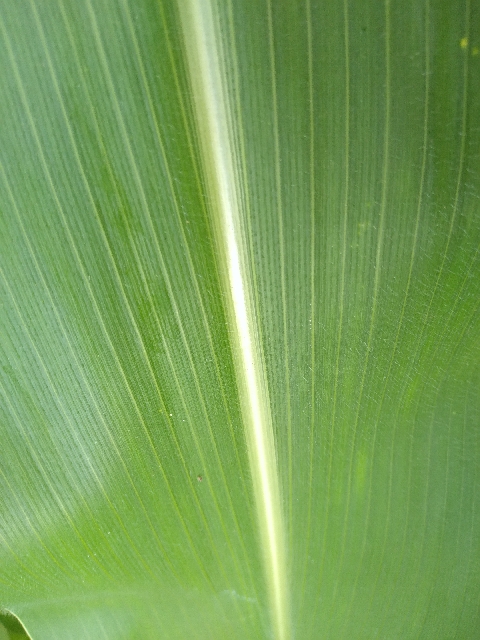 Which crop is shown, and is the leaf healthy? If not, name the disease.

maize, healthy
